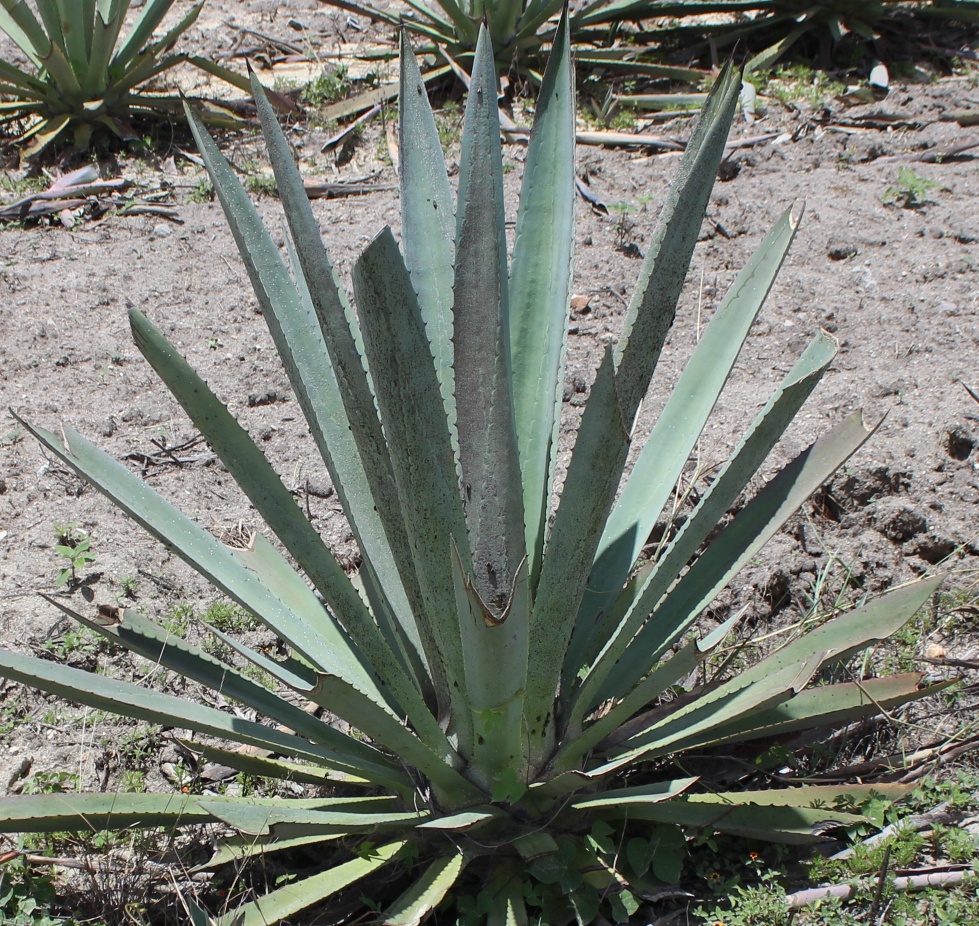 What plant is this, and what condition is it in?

agave, spotted
